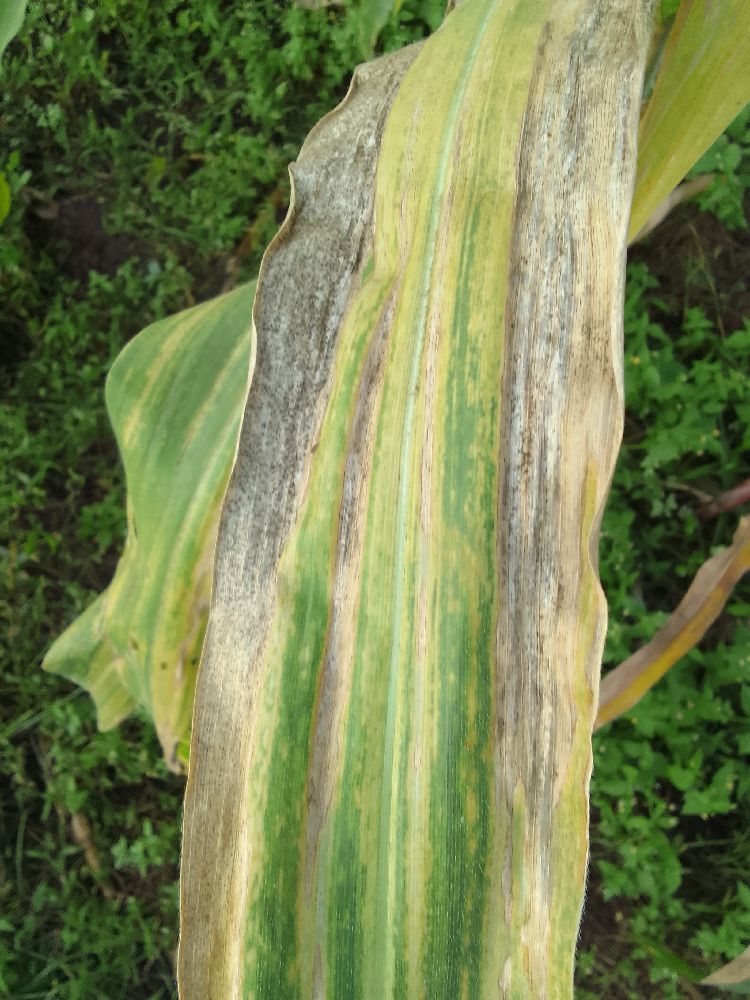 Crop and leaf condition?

maize, maize lethal necrosis
